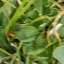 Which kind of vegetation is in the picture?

grass
